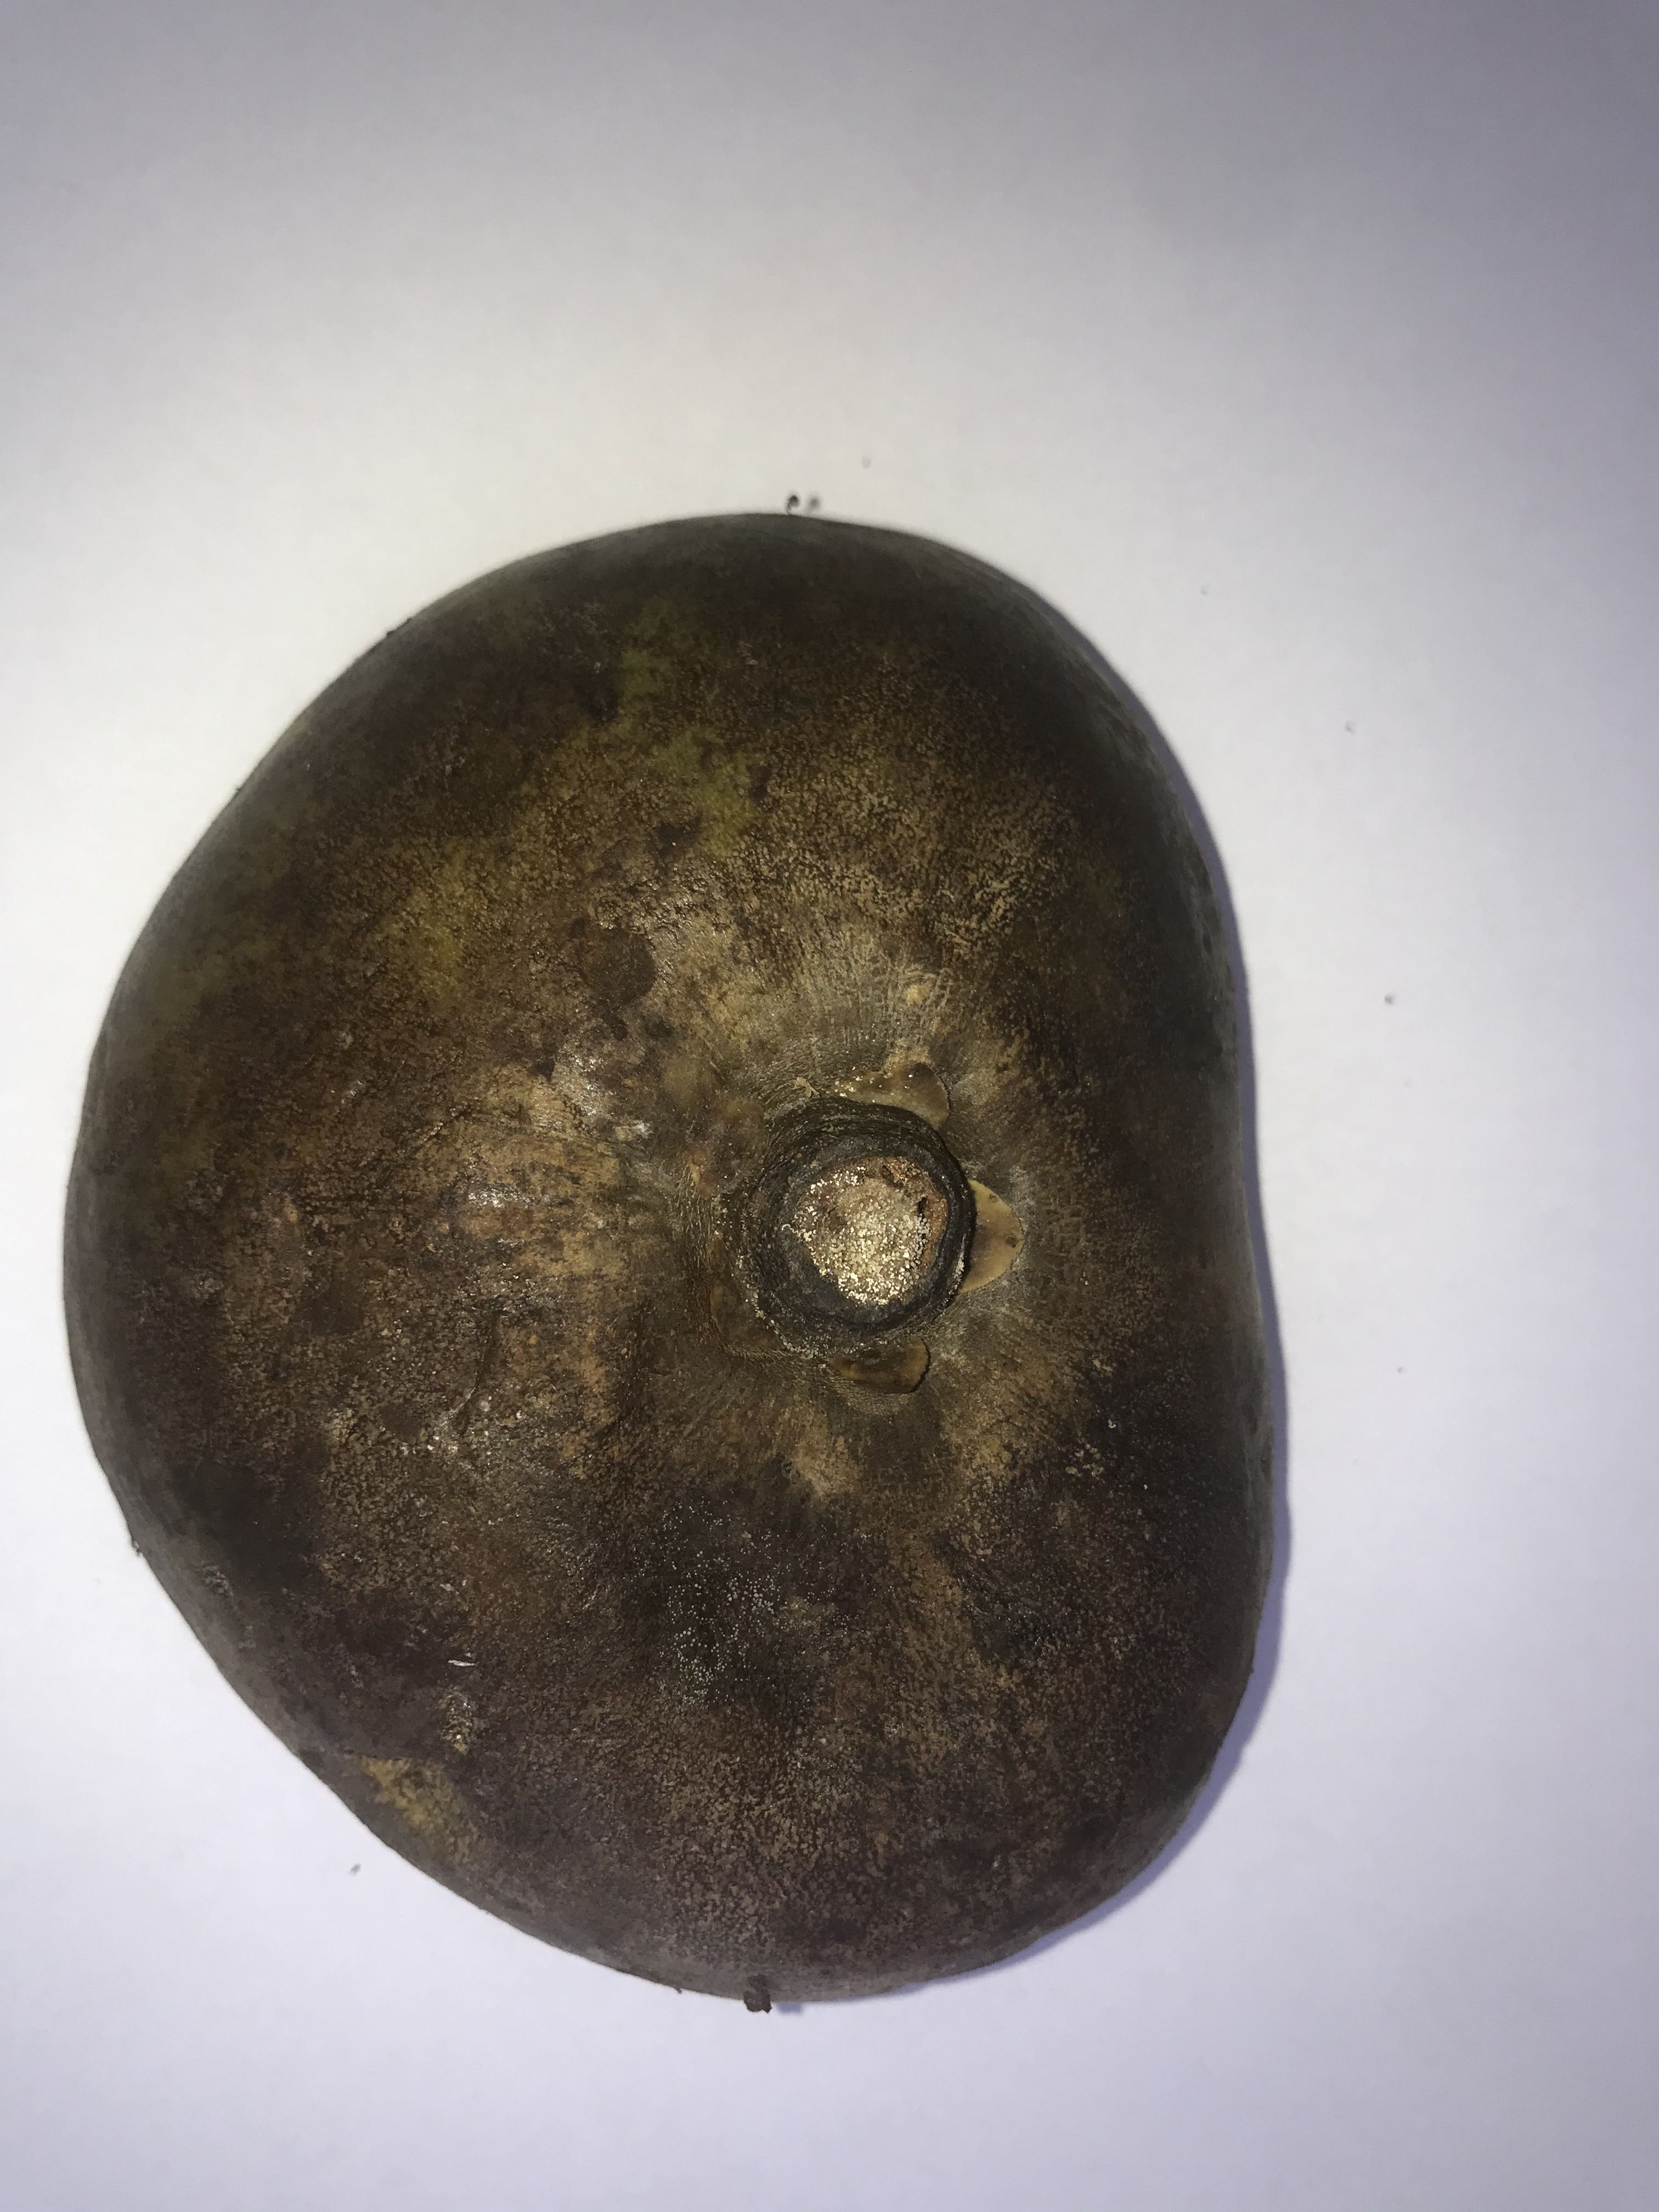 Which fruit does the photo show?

pequi
